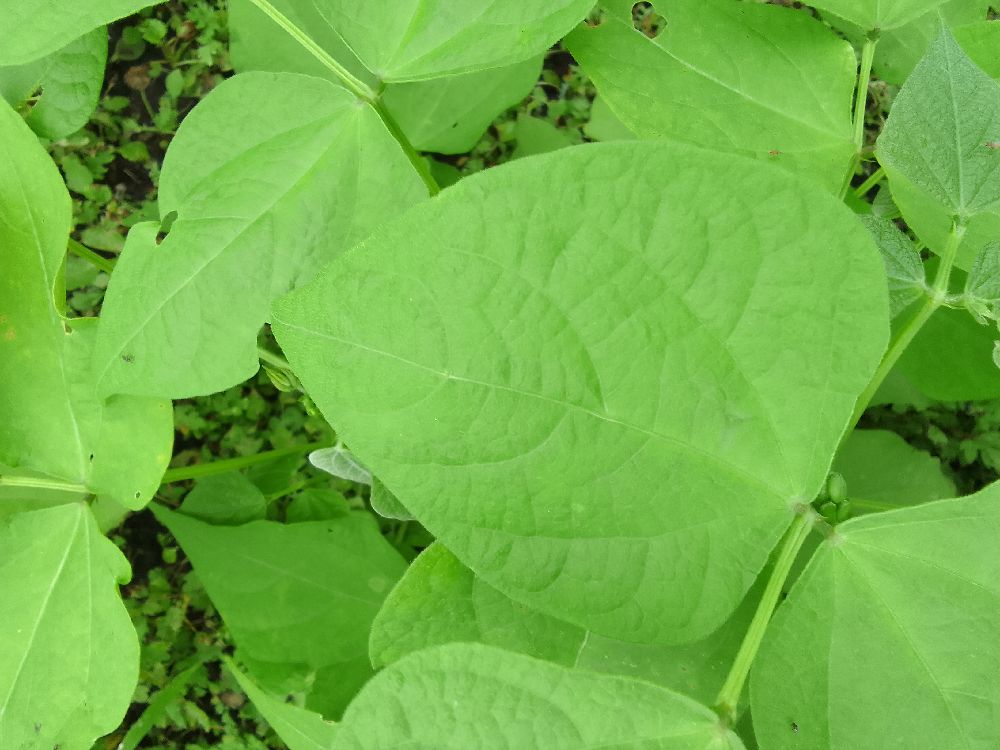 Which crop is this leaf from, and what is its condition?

common bean, healthy
